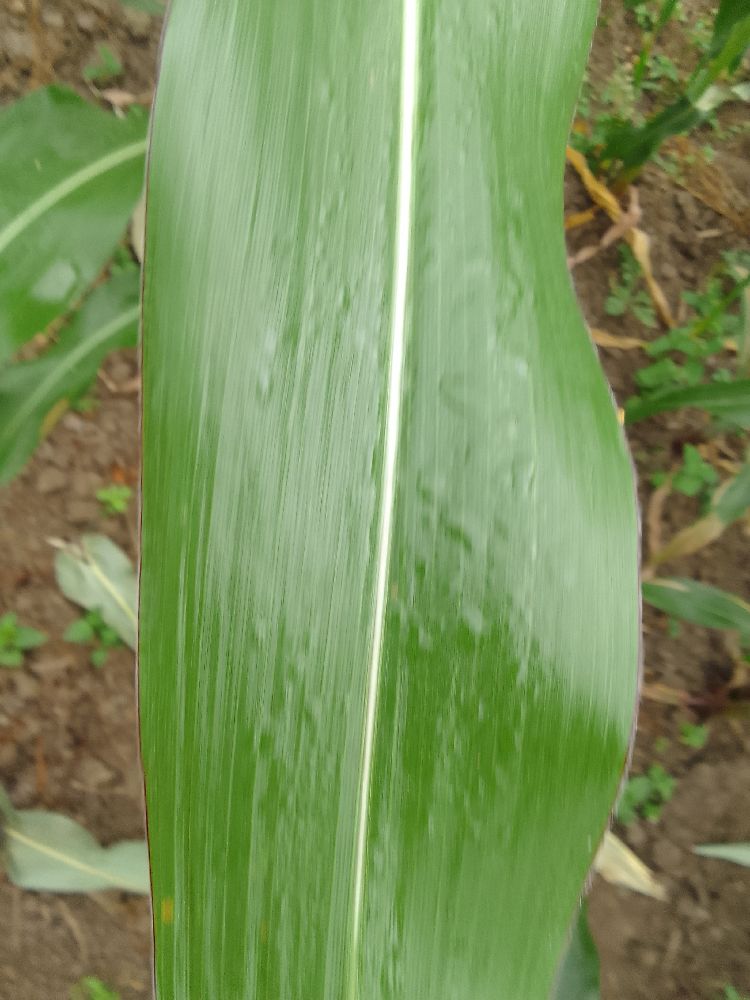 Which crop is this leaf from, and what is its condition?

maize, healthy
